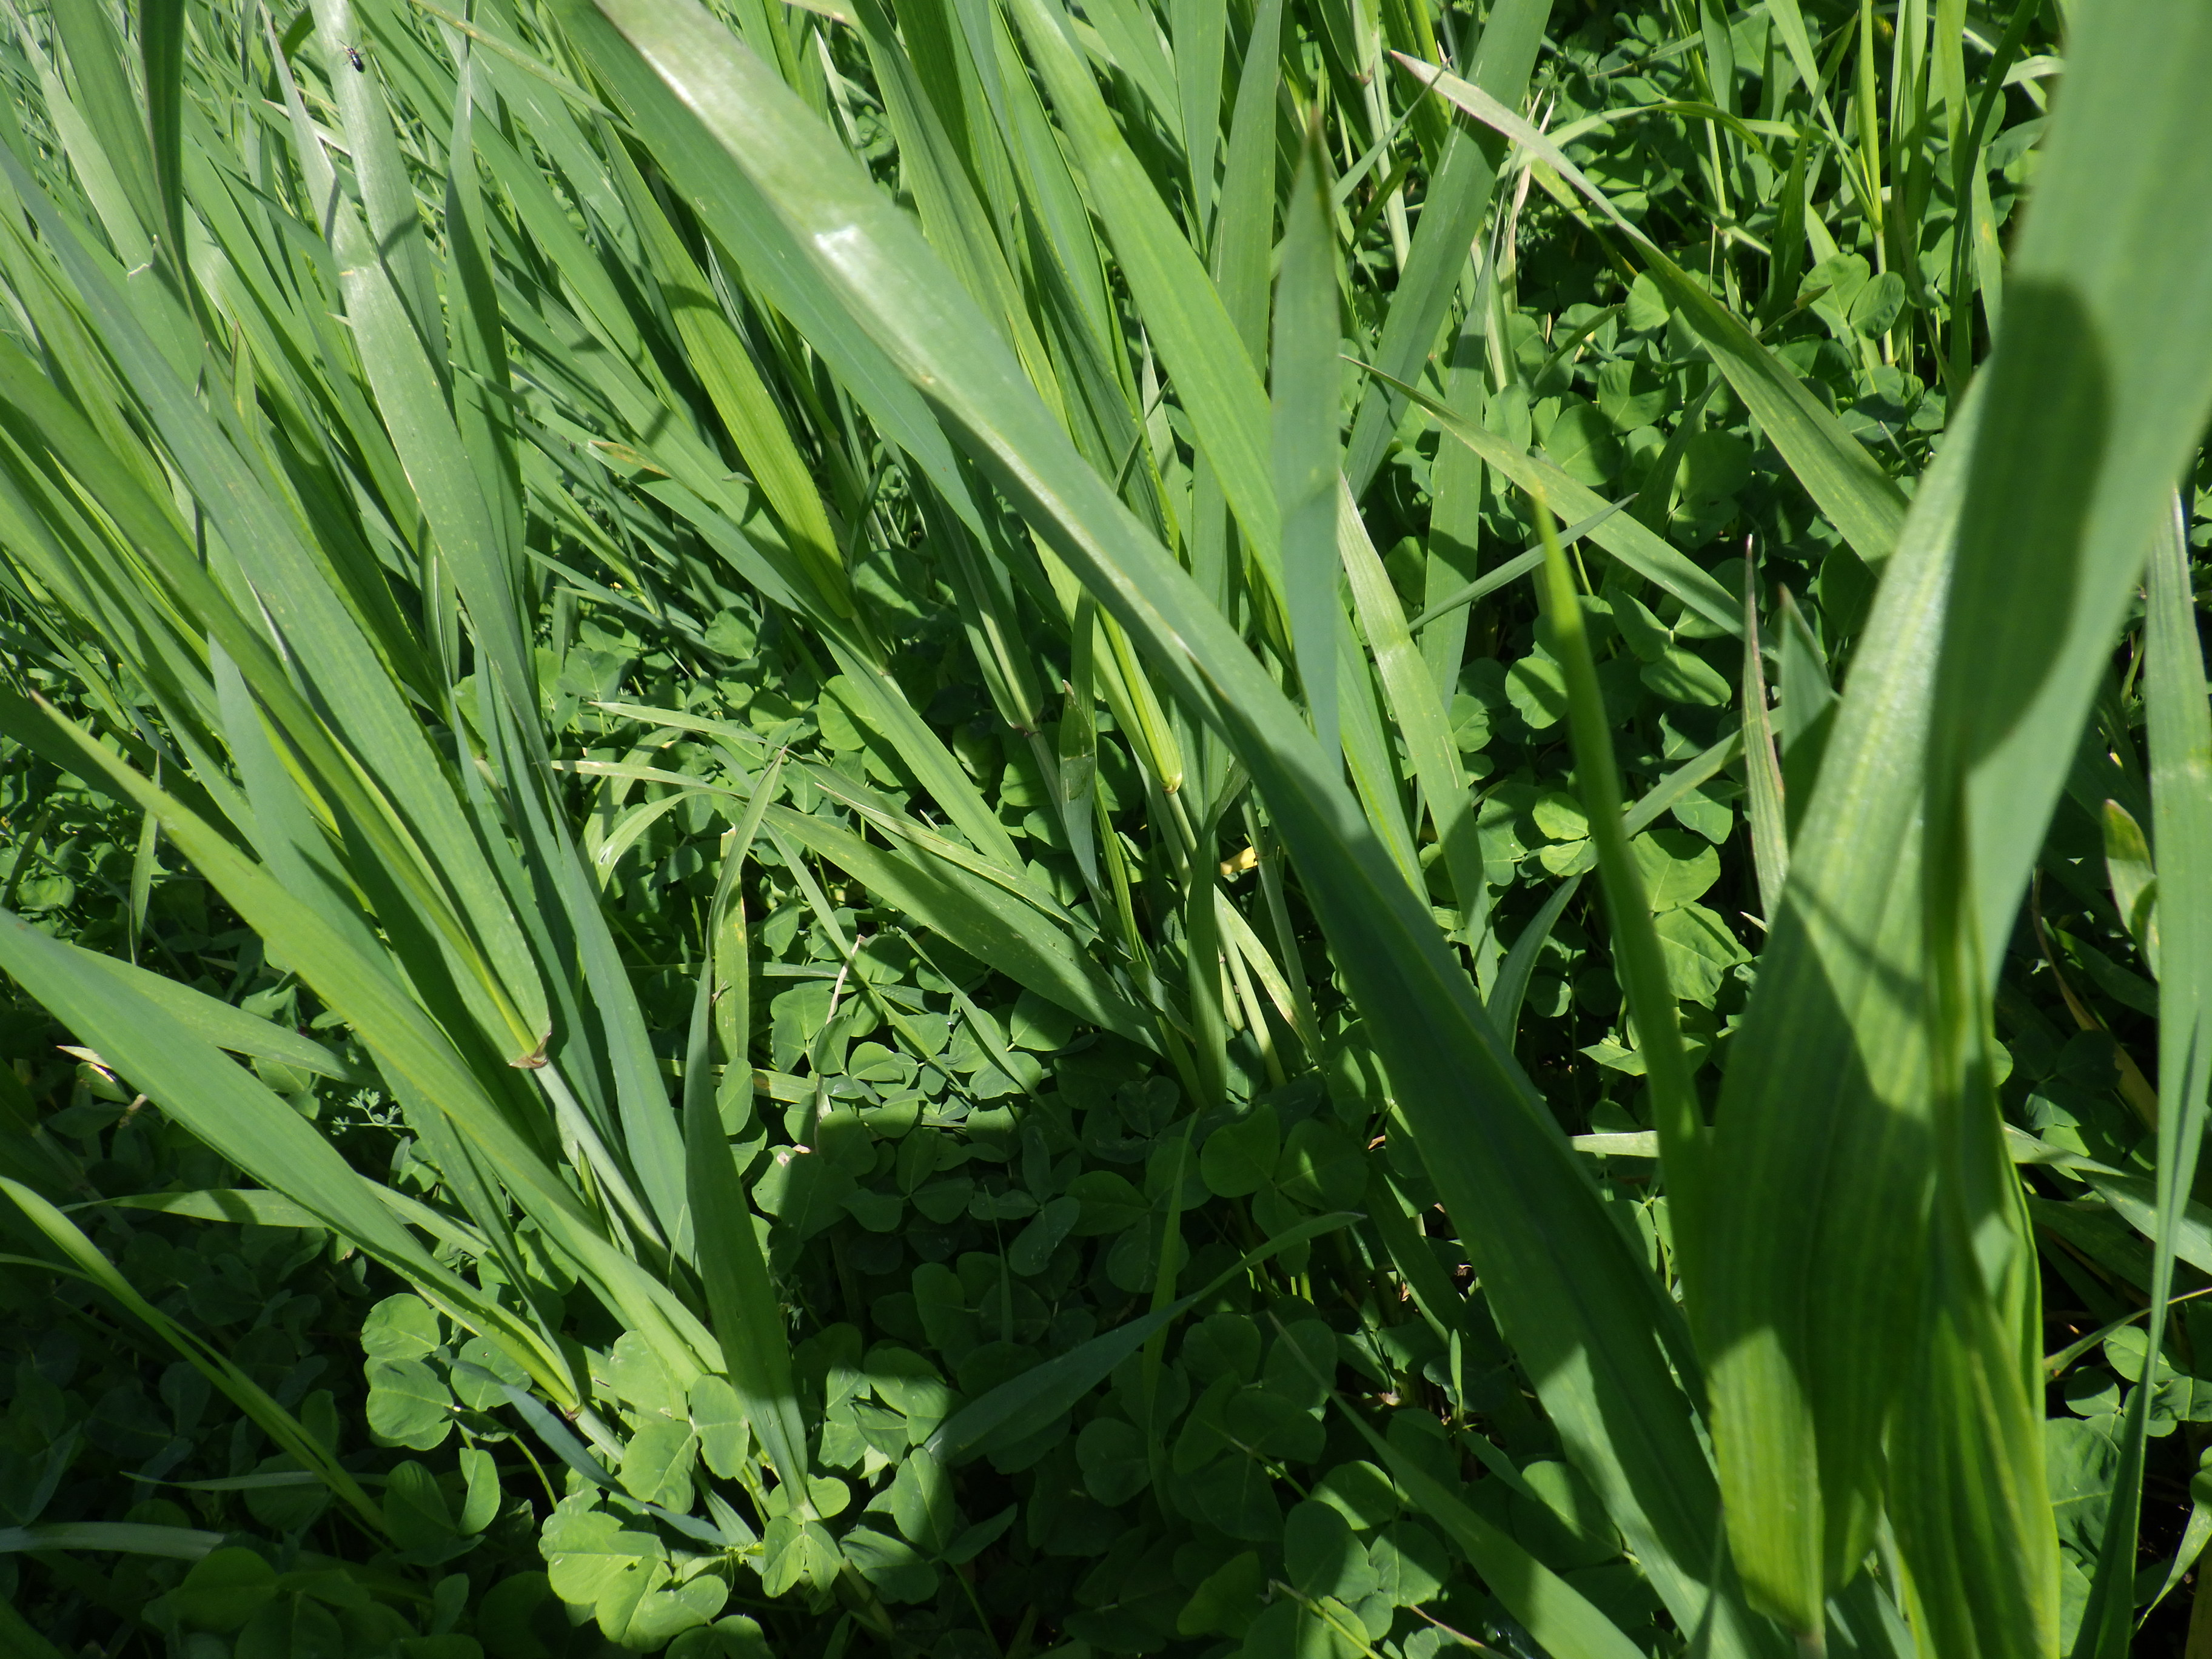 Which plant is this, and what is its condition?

wheat, healthy
